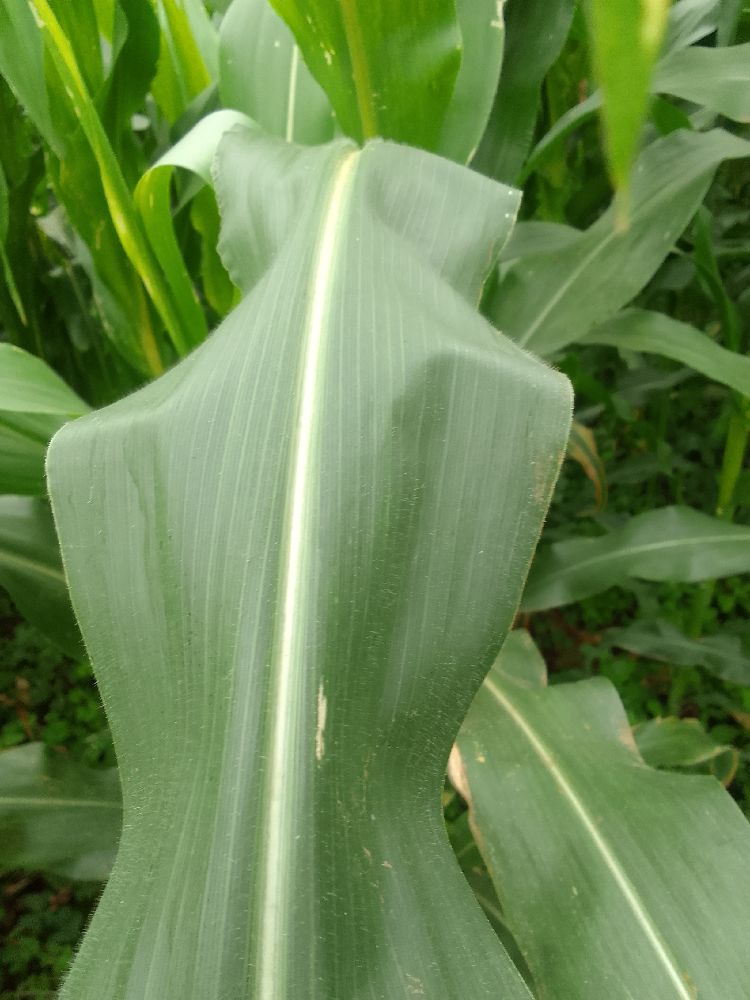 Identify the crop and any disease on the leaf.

maize, healthy
